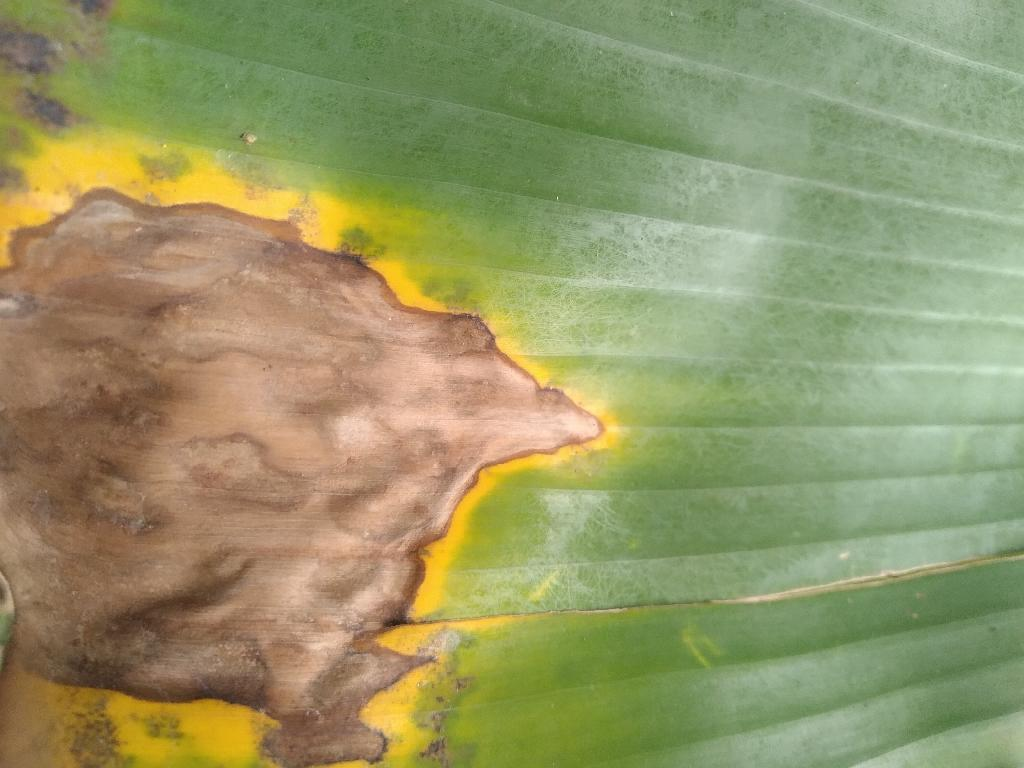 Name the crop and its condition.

banana, black sigatoka
